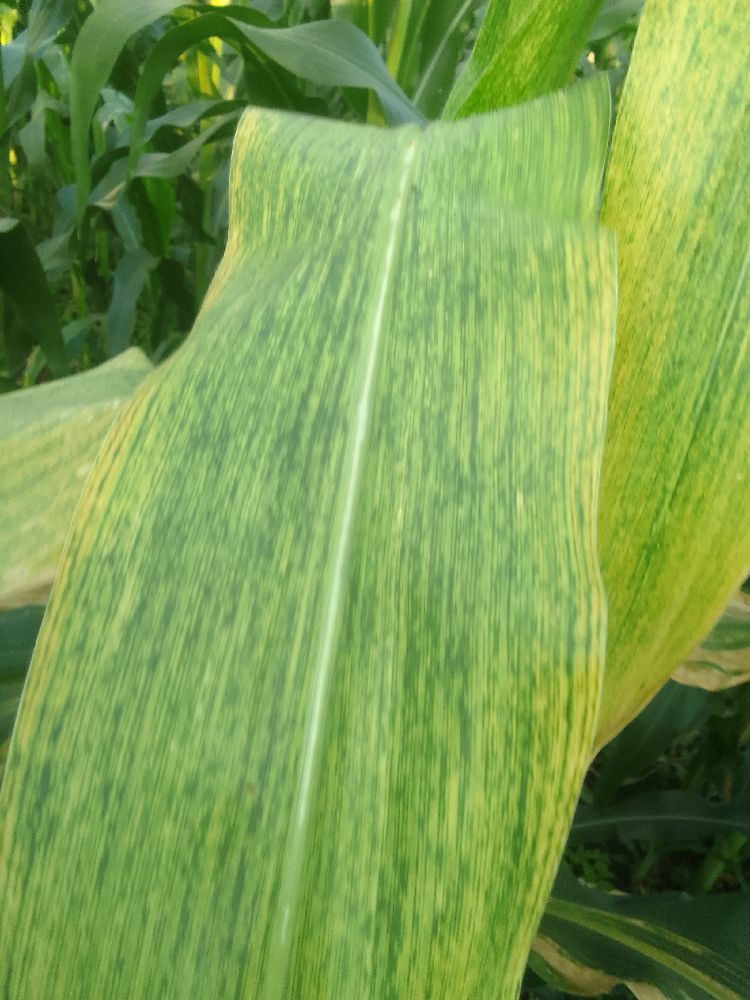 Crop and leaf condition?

maize, maize lethal necrosis
